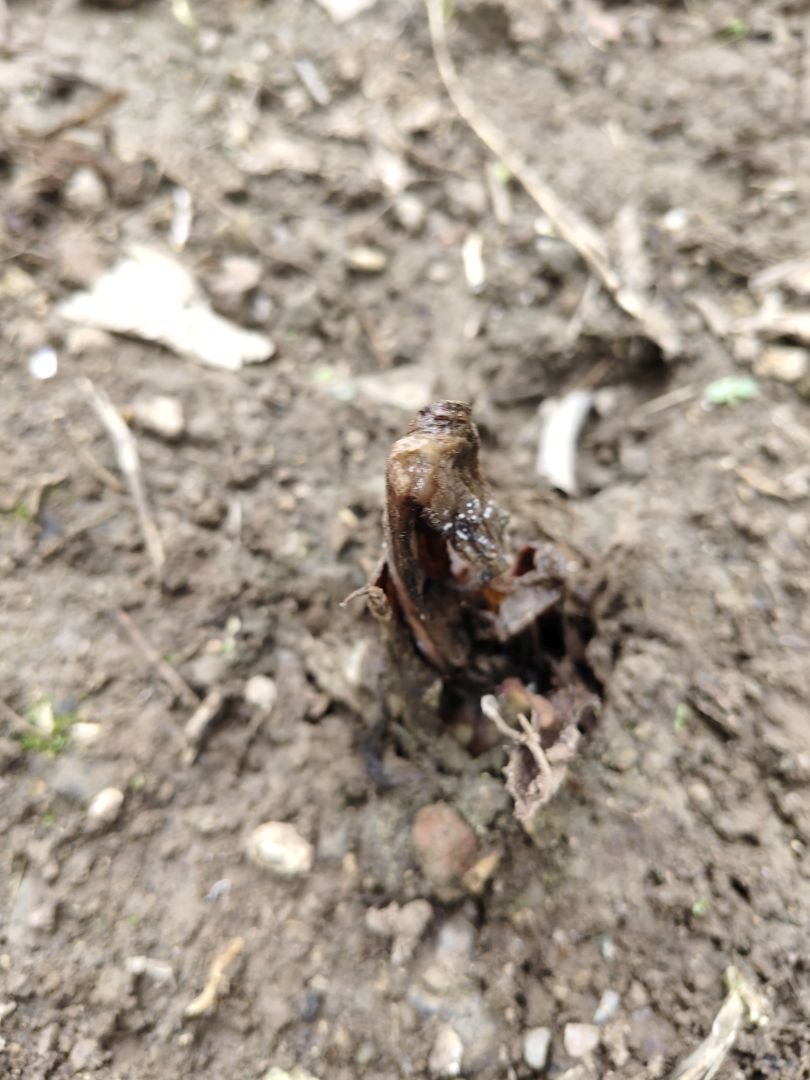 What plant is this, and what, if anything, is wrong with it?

taro, root rot
